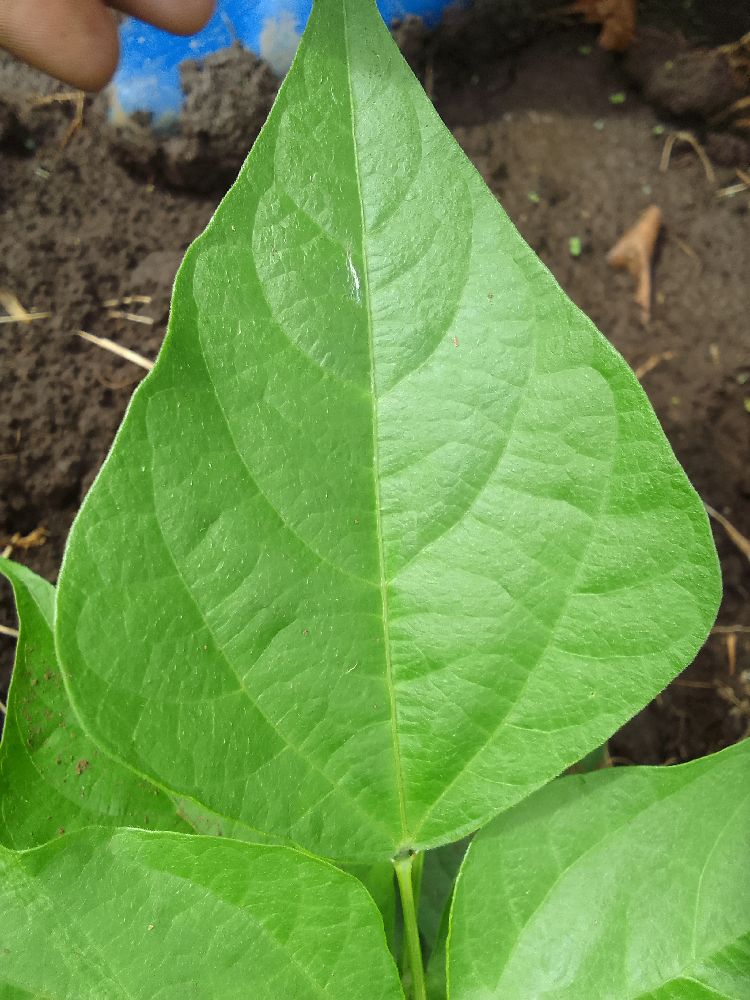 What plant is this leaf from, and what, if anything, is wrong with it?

common bean, healthy
